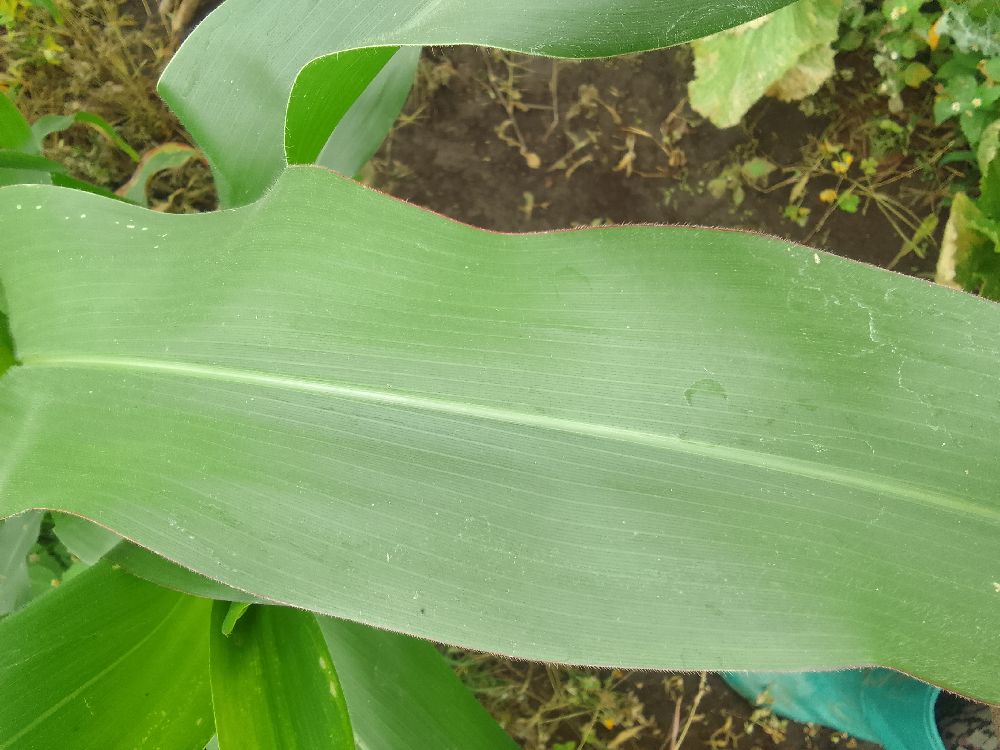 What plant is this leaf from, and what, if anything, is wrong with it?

maize, healthy
